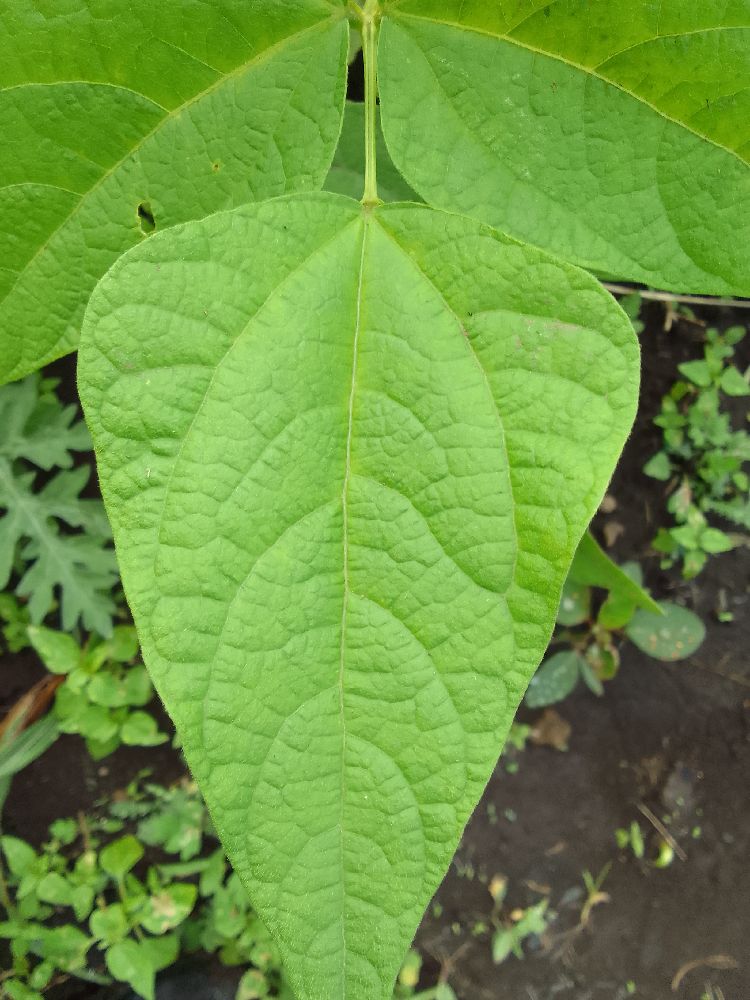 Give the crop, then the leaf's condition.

common bean, healthy
